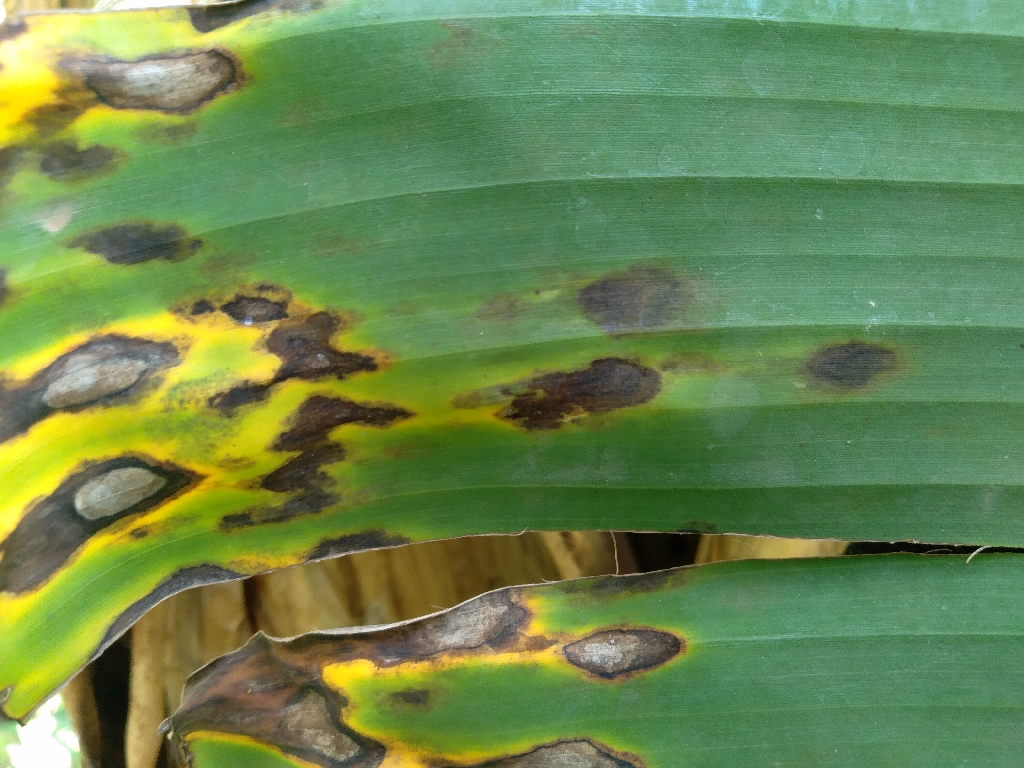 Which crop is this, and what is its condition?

banana, black sigatoka
